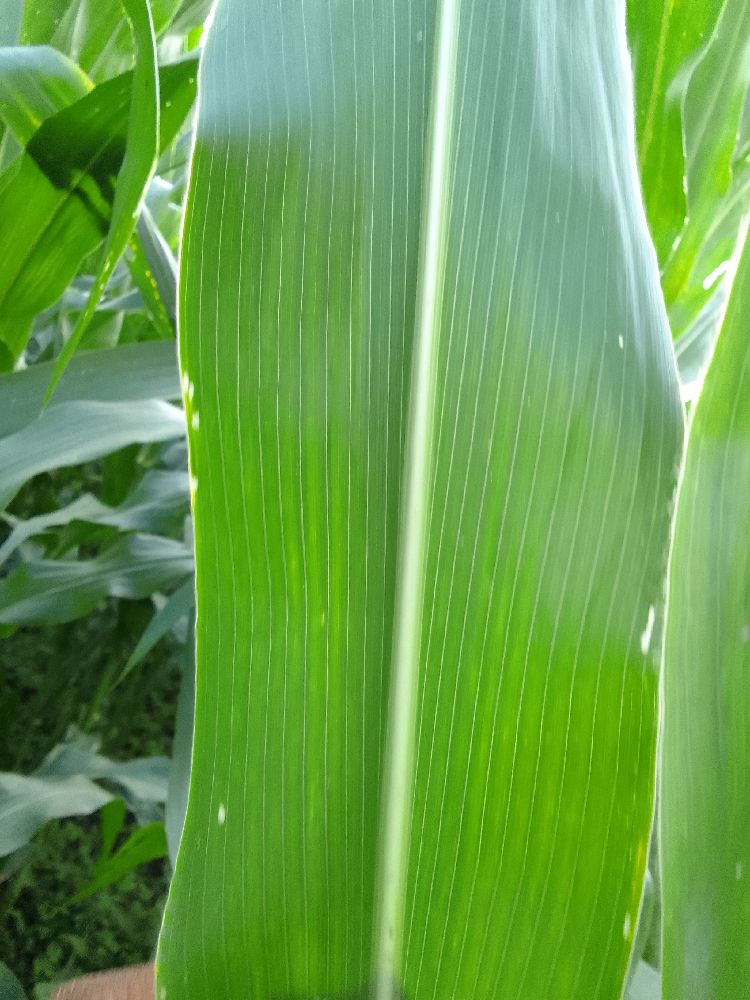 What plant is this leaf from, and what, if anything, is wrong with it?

maize, healthy
